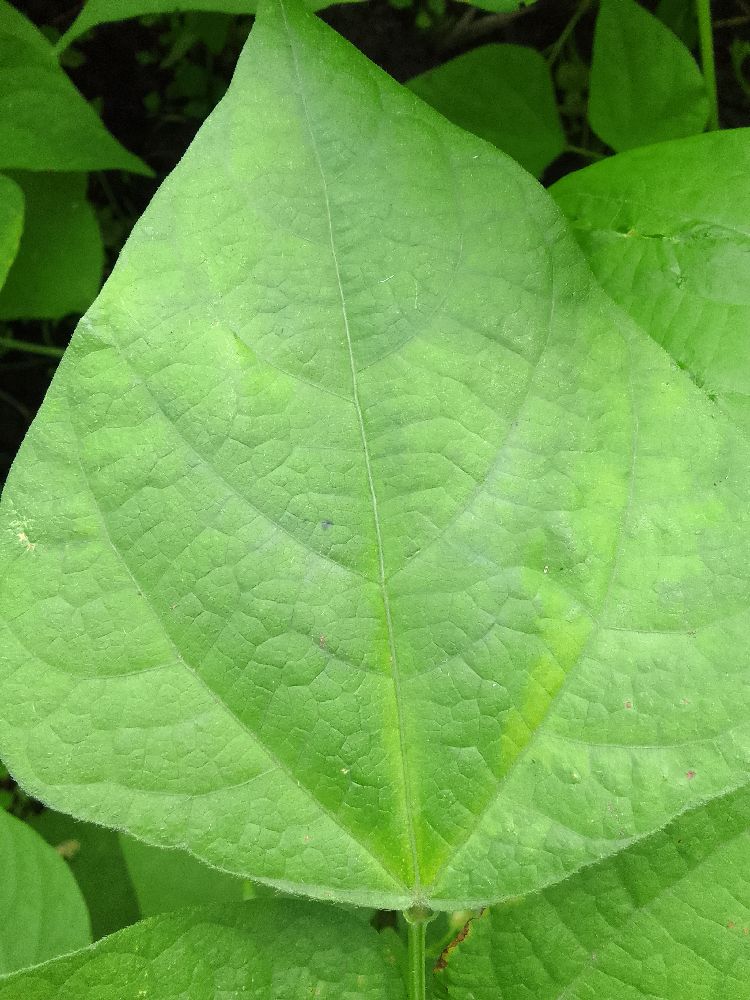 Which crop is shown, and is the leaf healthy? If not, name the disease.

common bean, healthy
